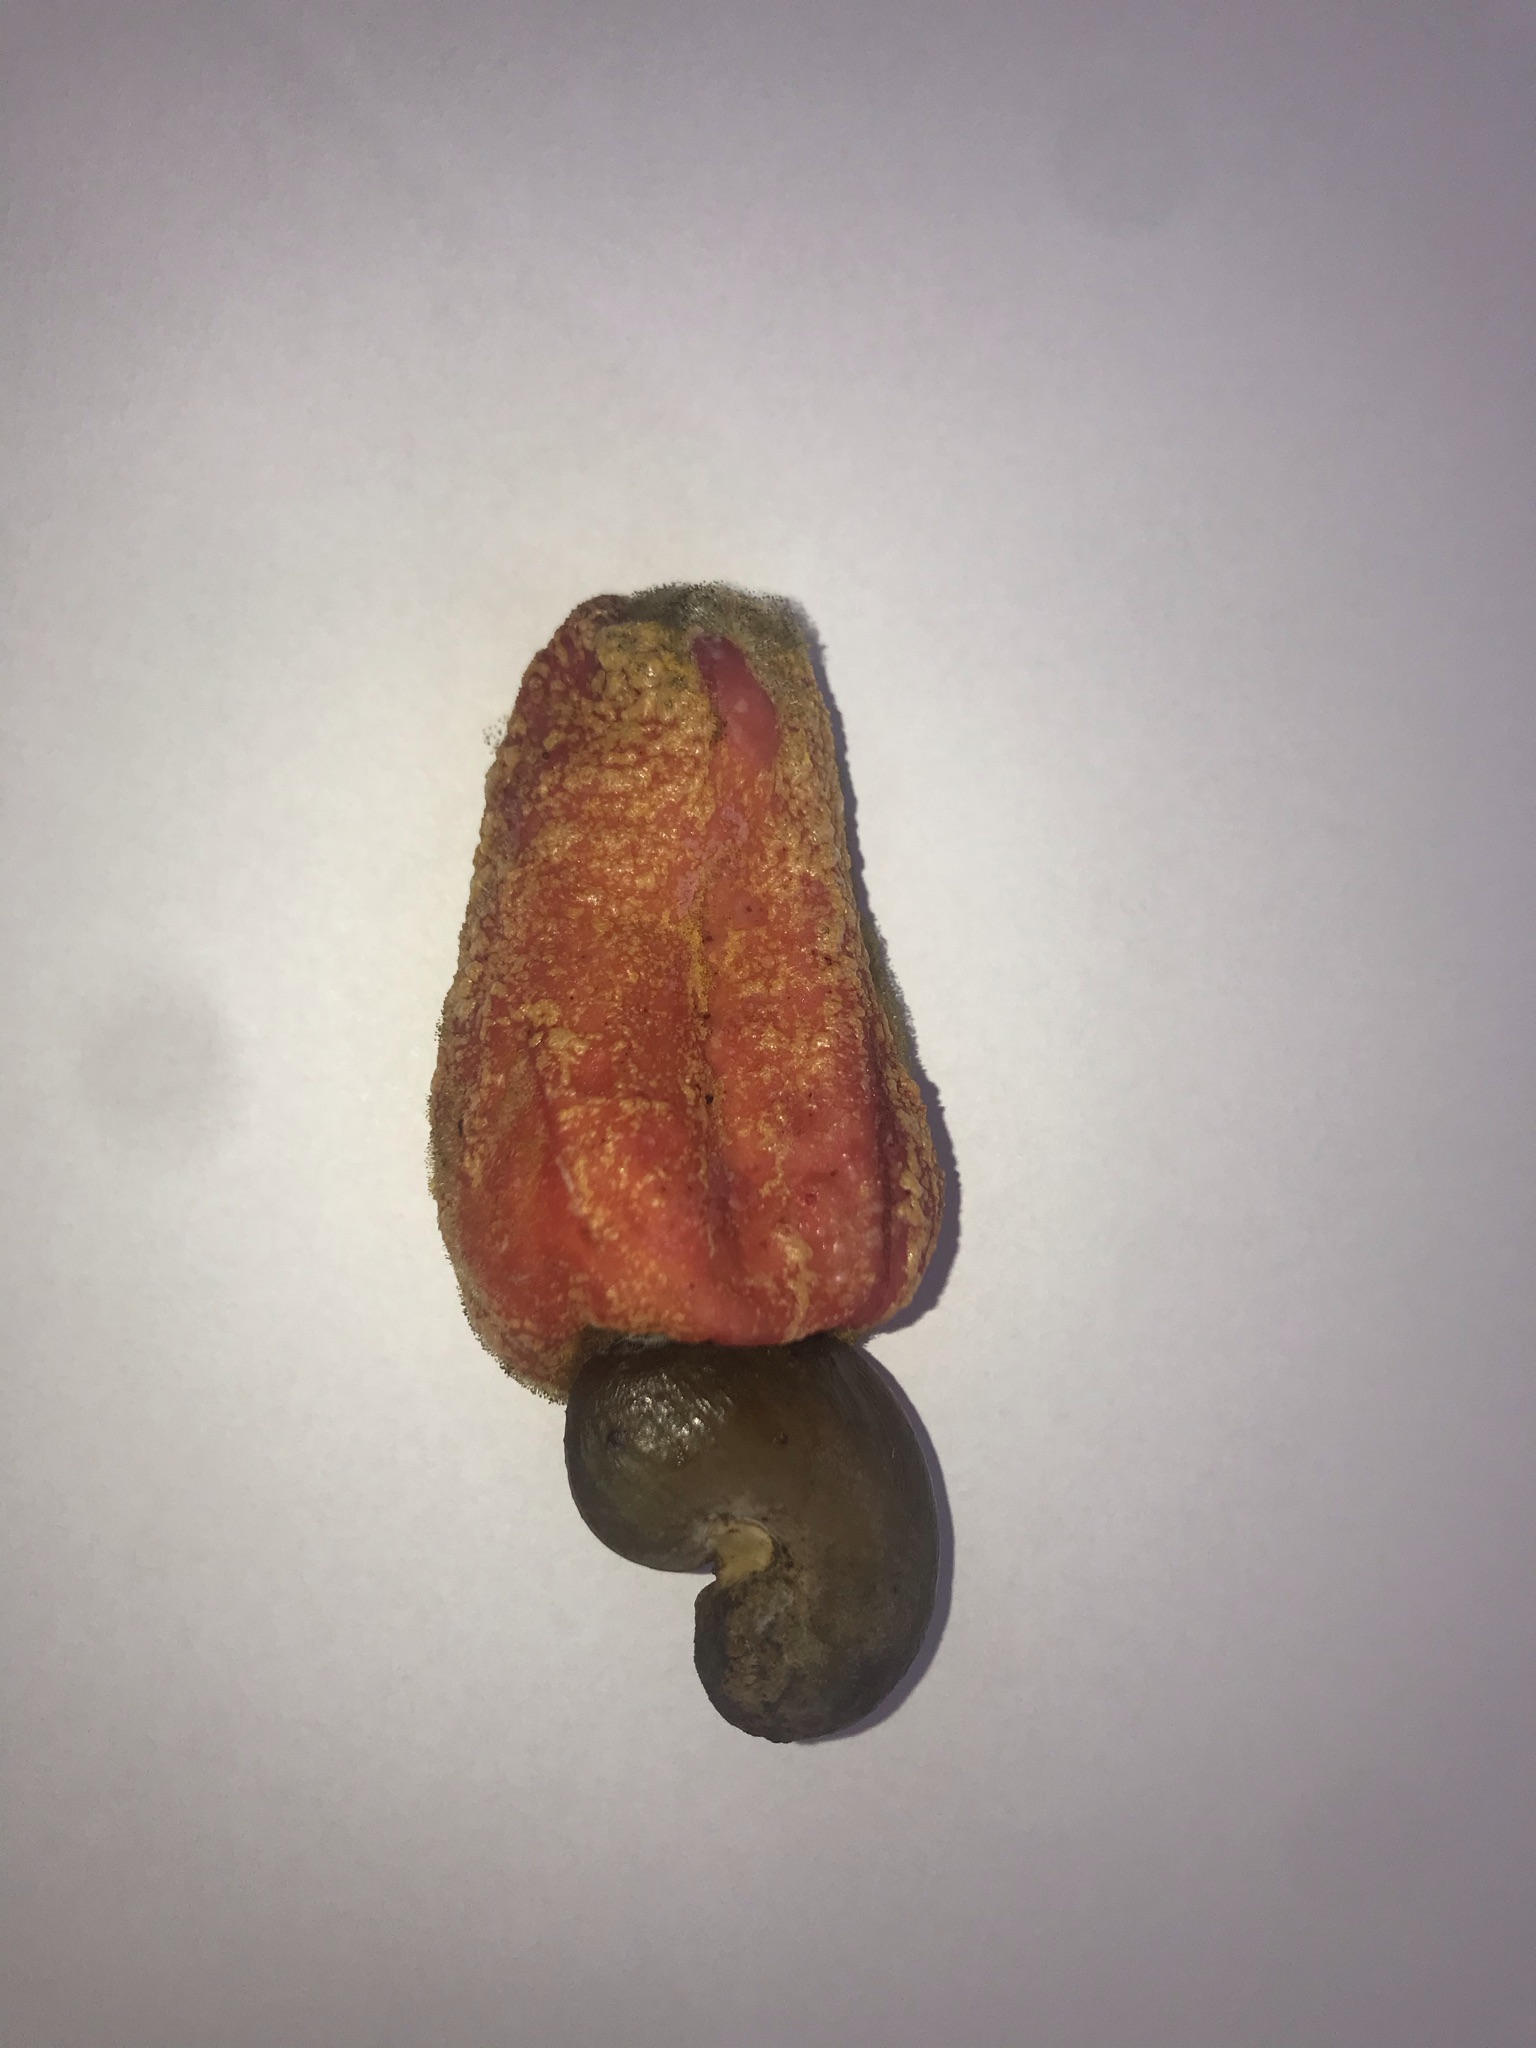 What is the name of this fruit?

caju vermelho
